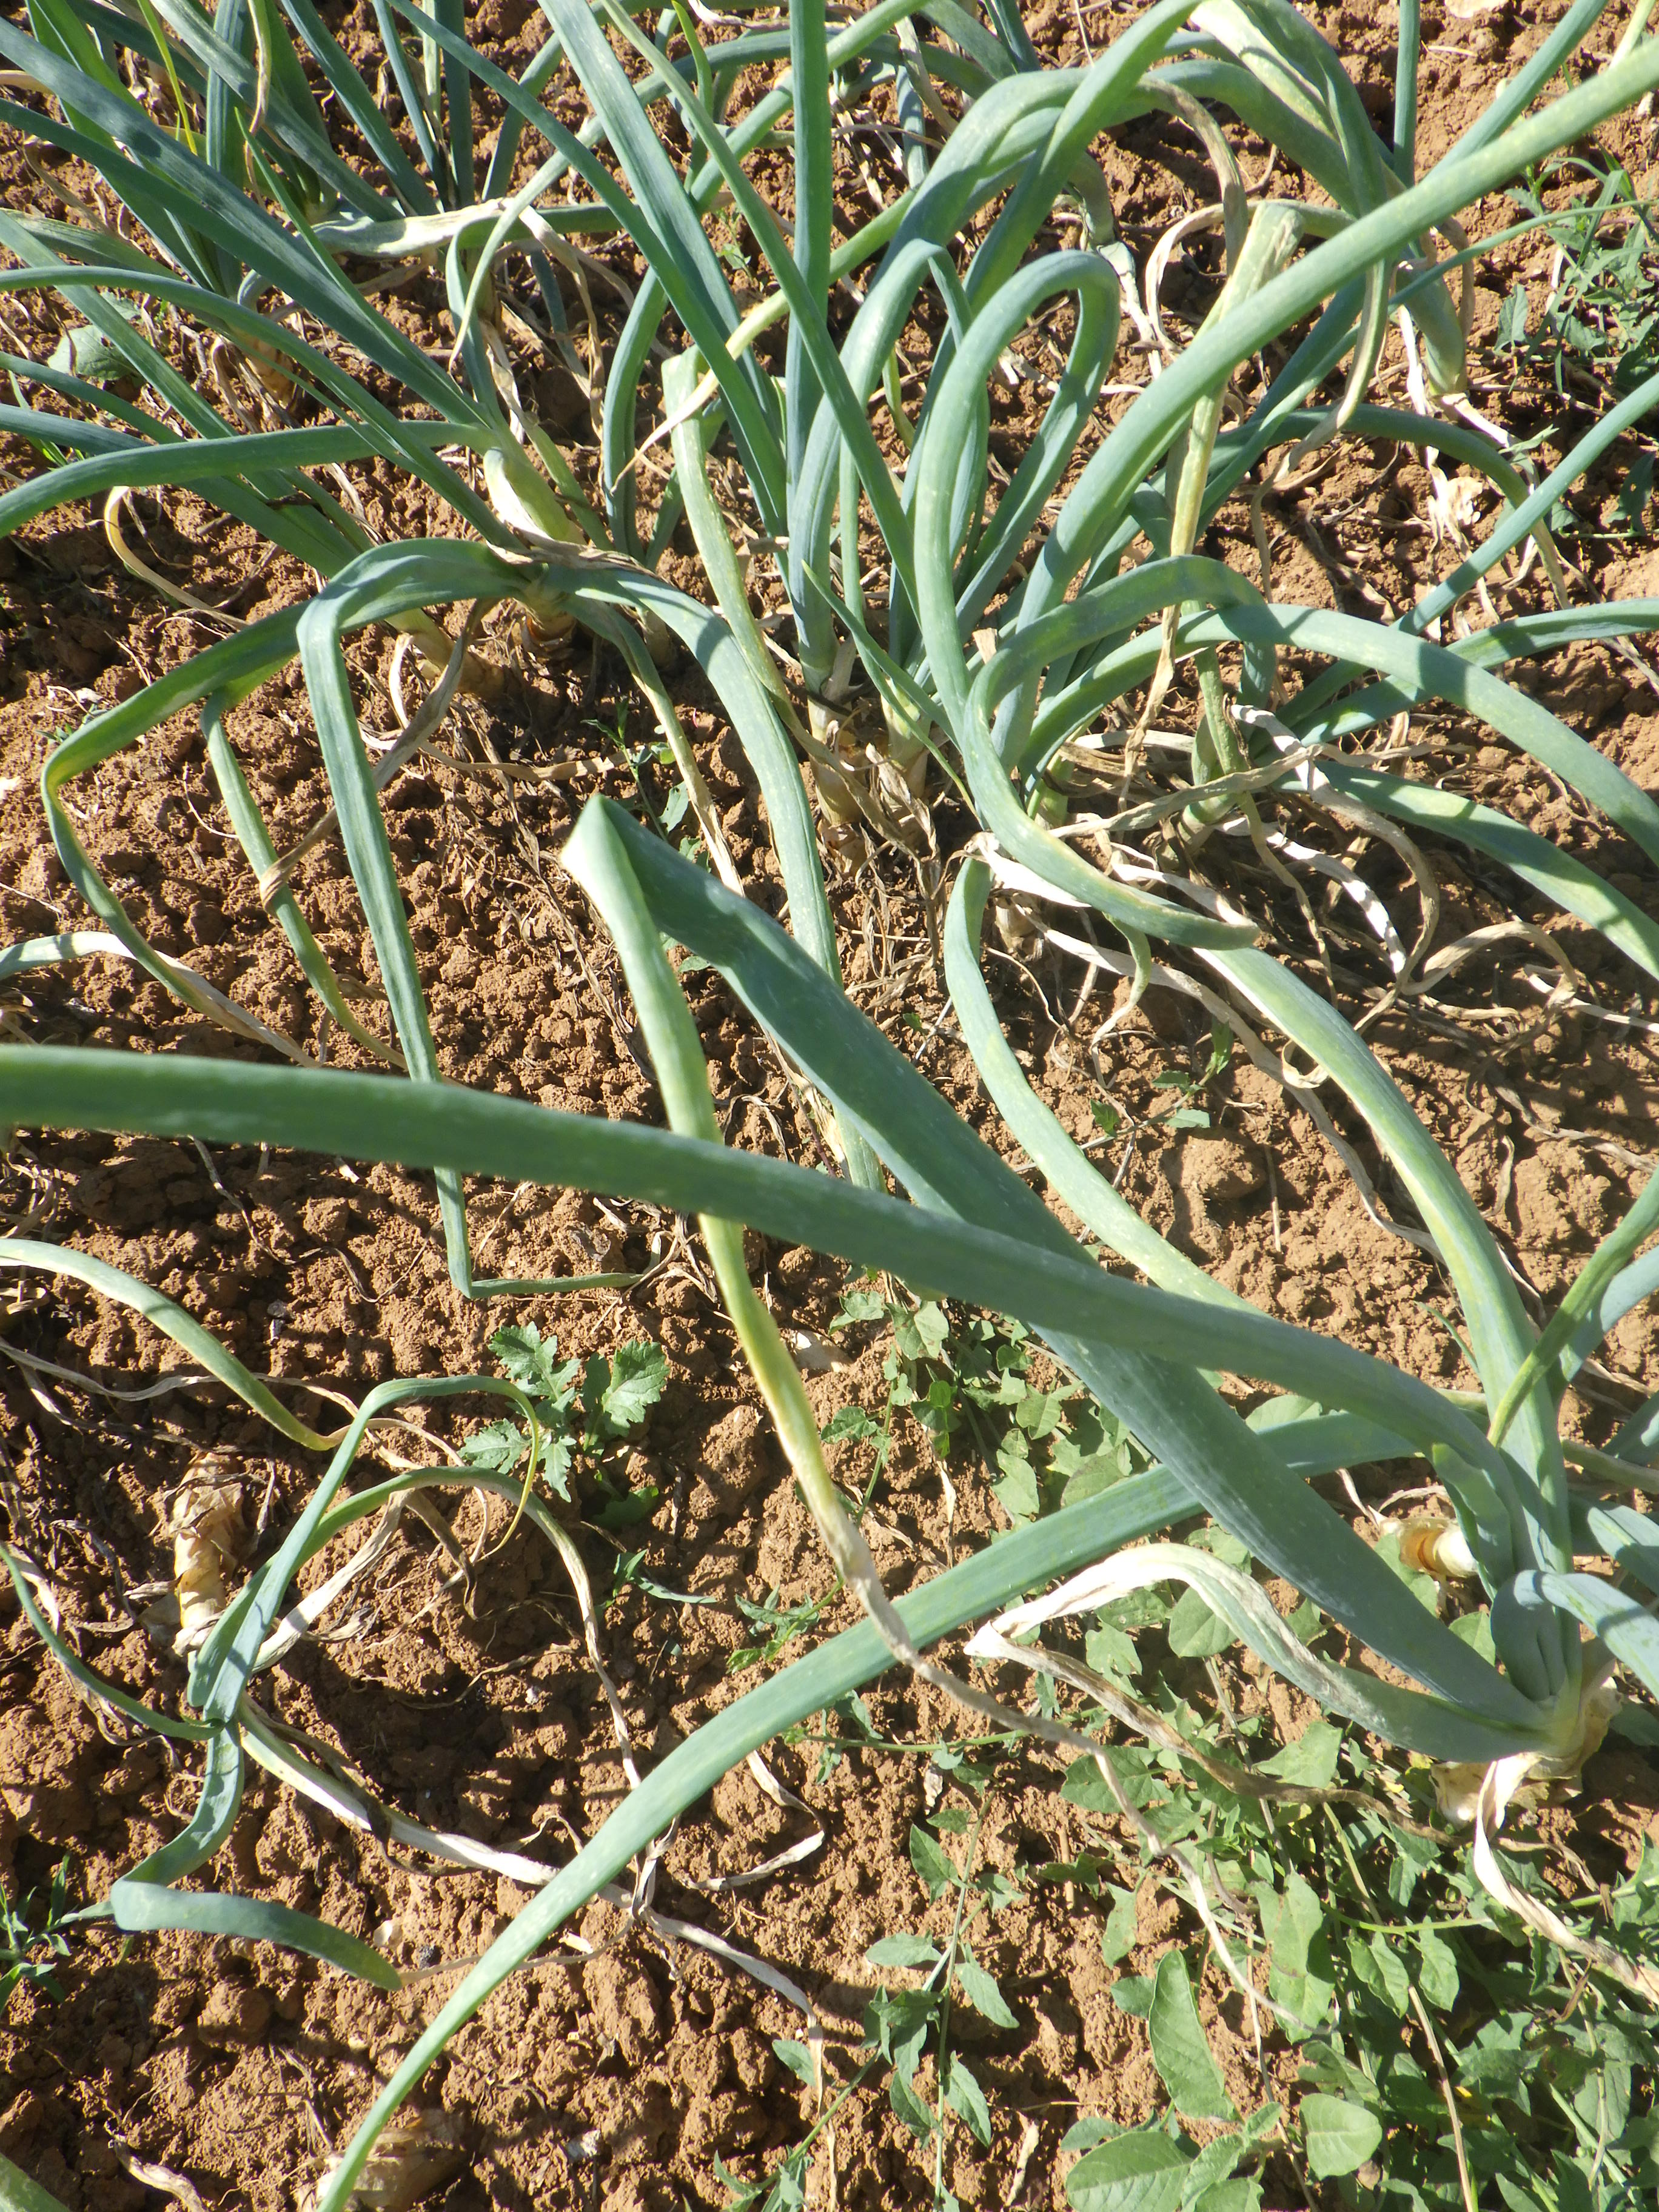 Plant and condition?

onion, downy mildew, weeds
